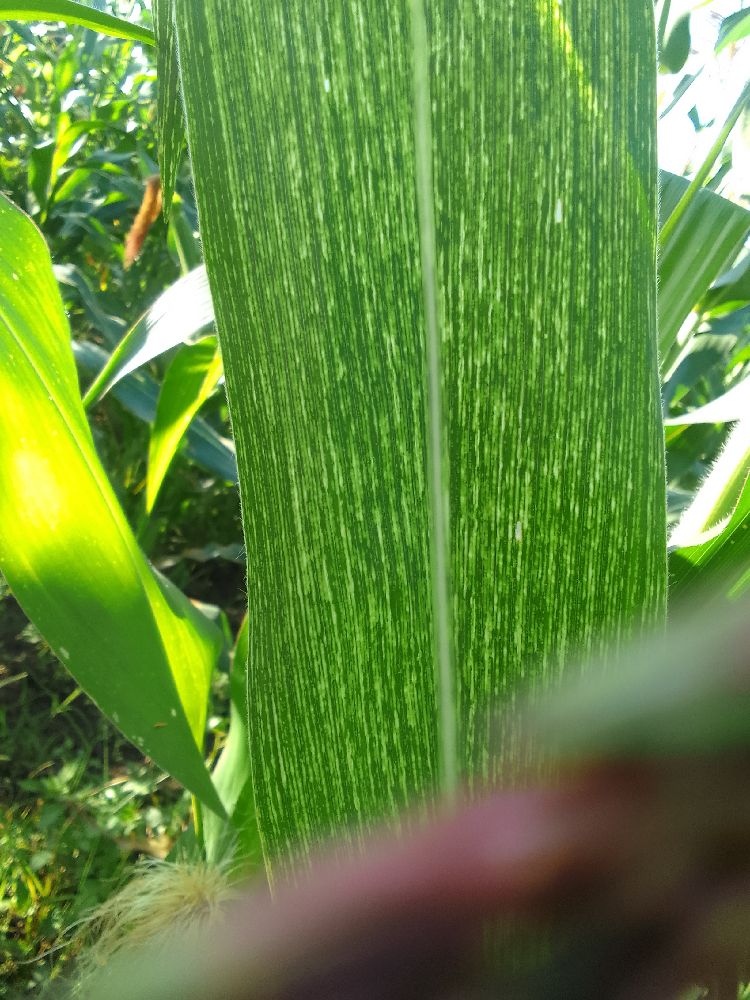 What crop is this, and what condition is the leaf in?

maize, maize streak virus
